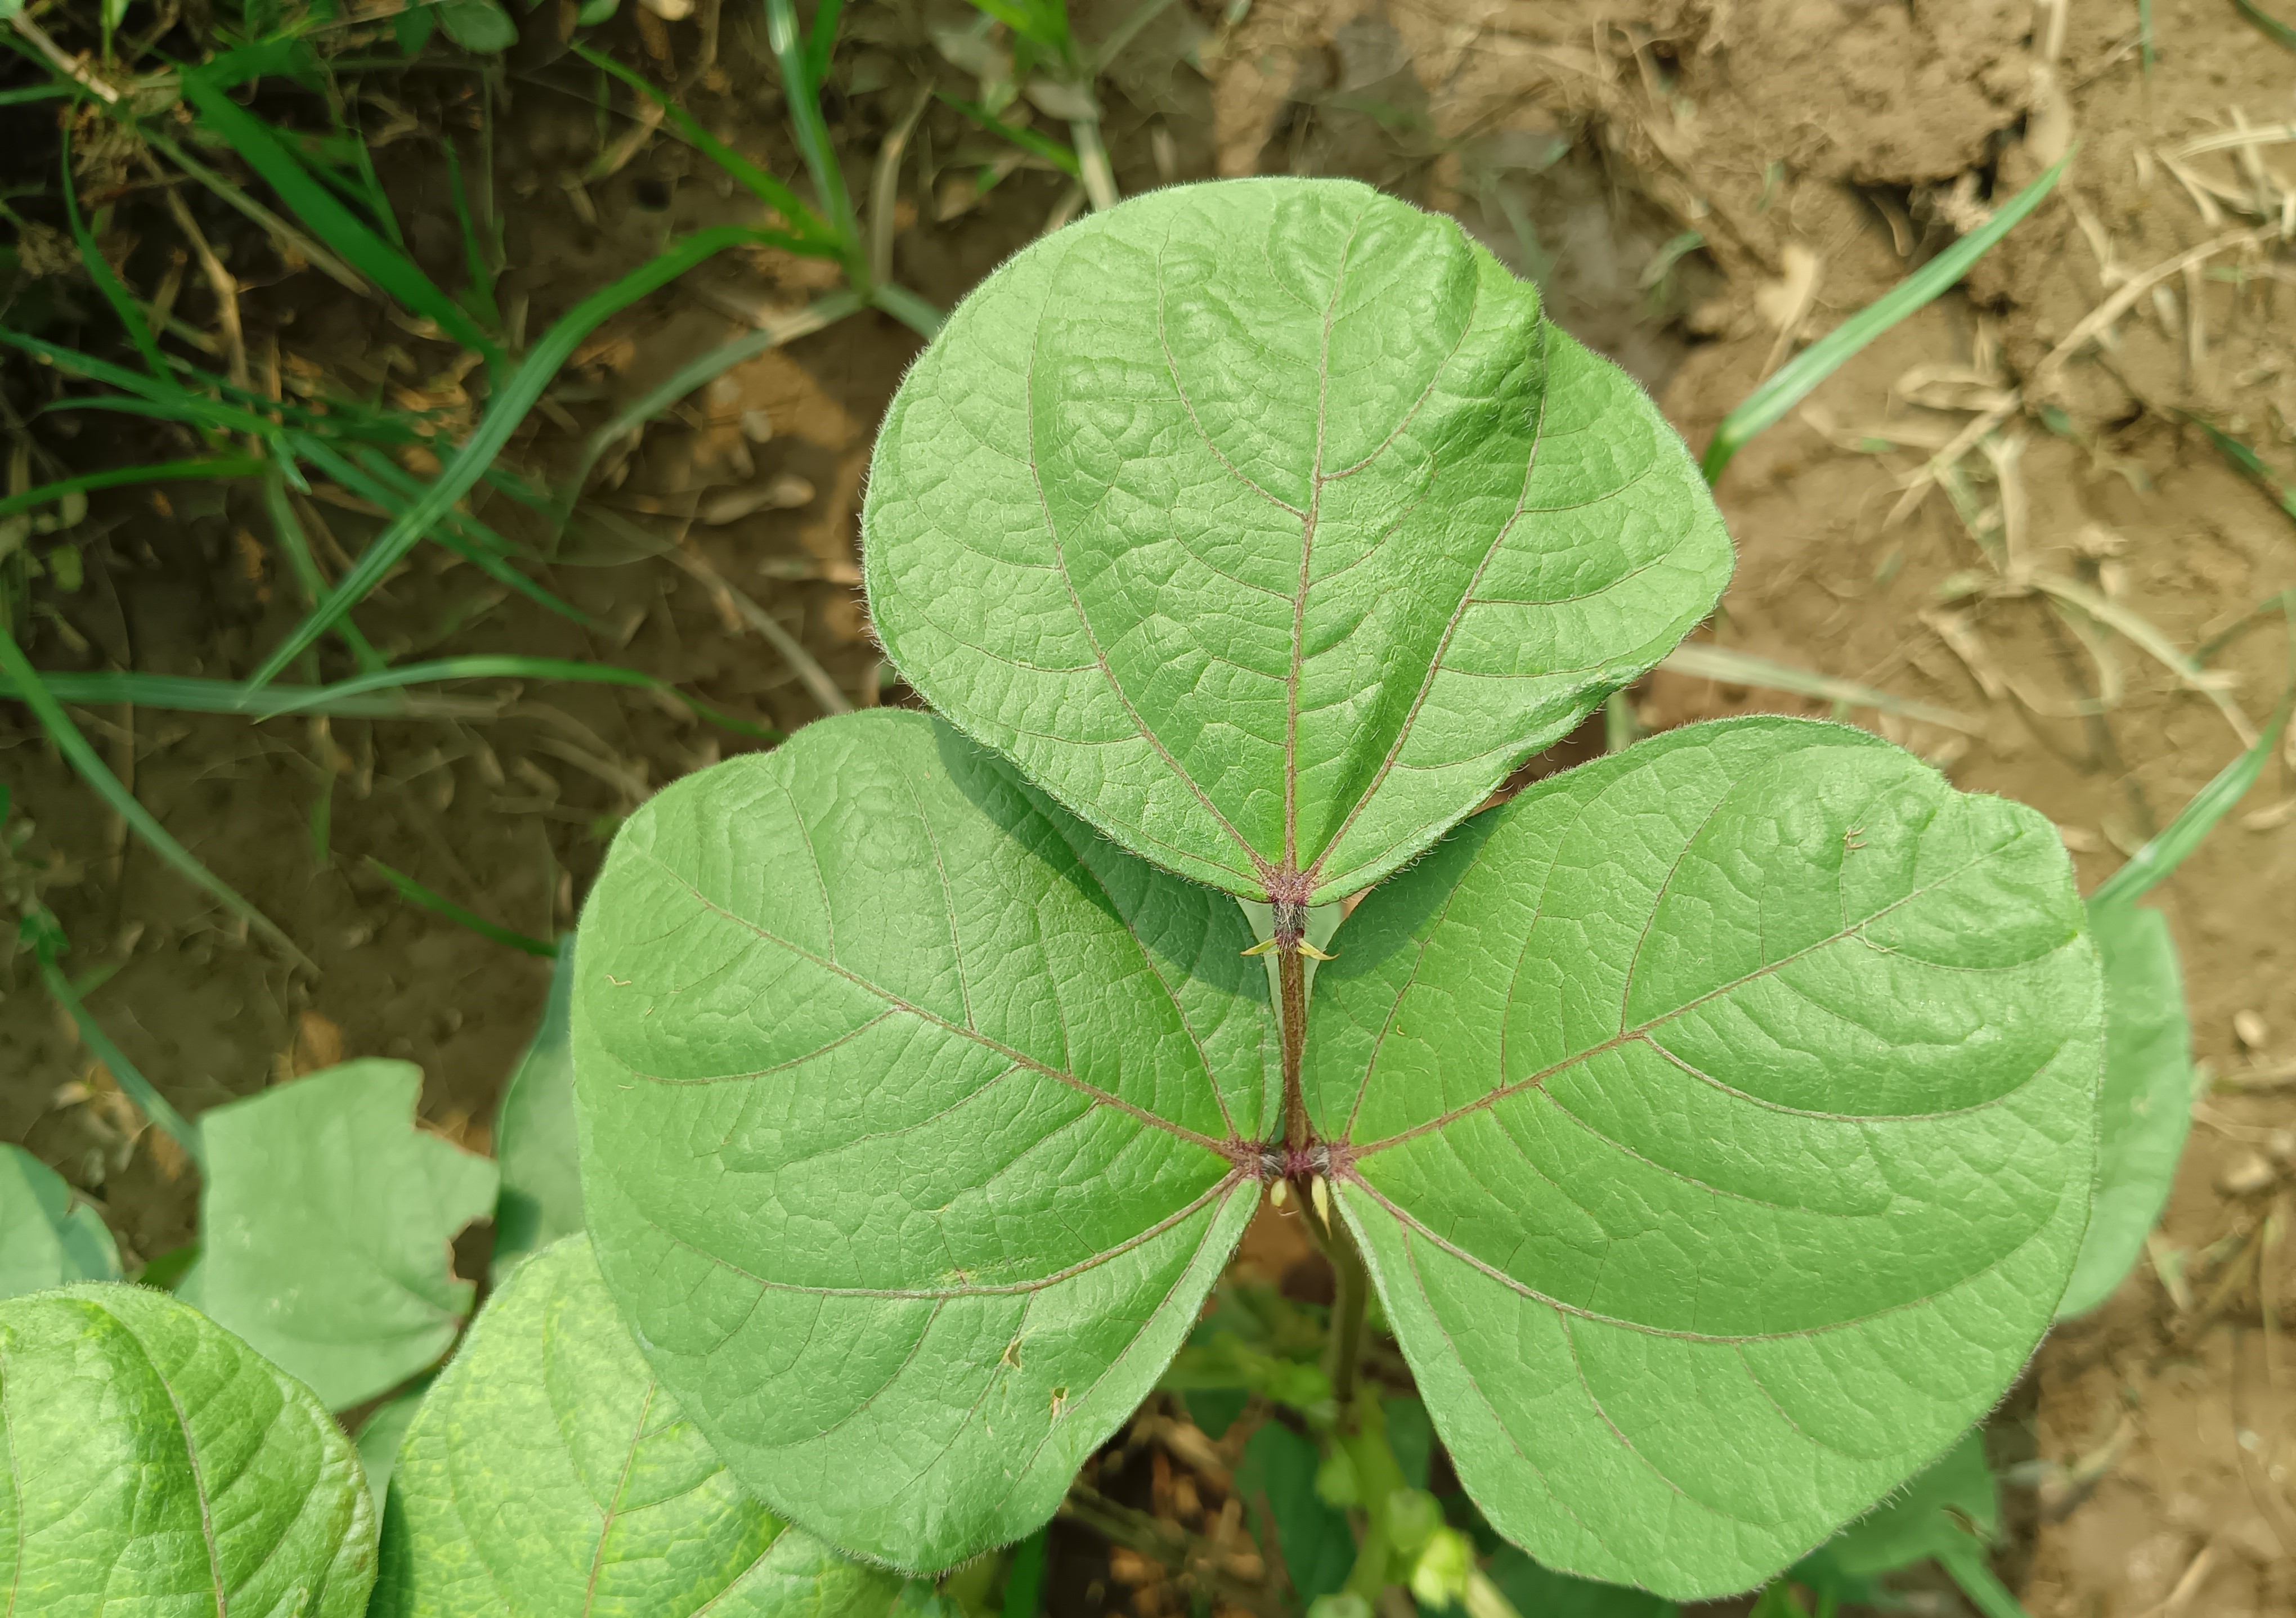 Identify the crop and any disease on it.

mungbean, healthy
